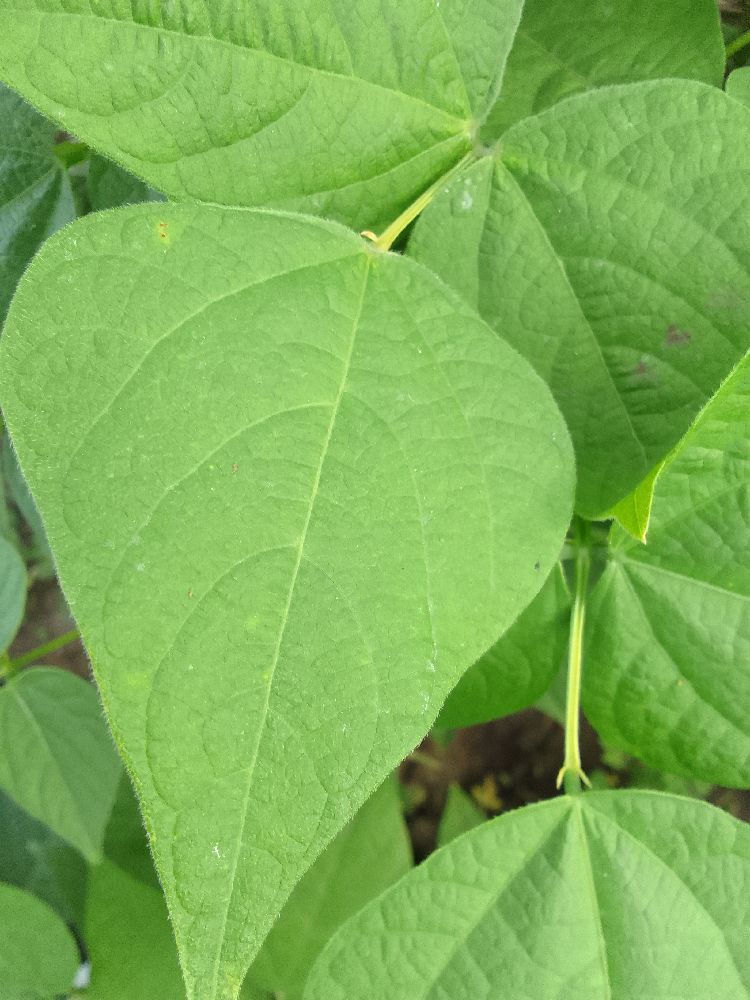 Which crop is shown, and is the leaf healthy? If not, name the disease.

common bean, healthy
